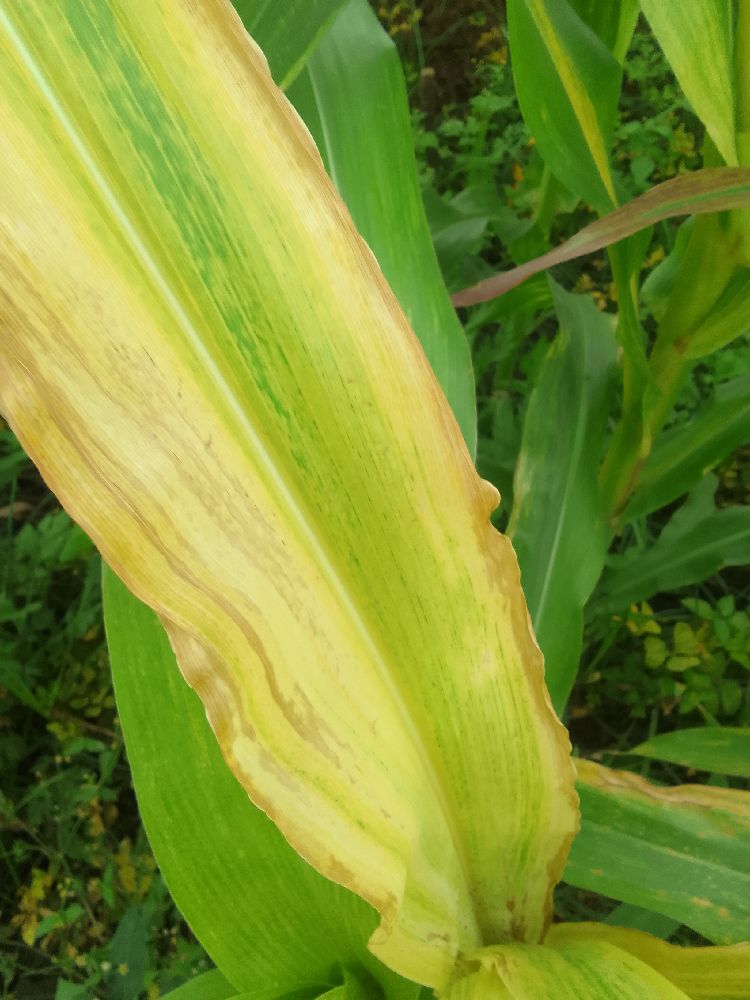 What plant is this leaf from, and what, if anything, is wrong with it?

maize, maize lethal necrosis
